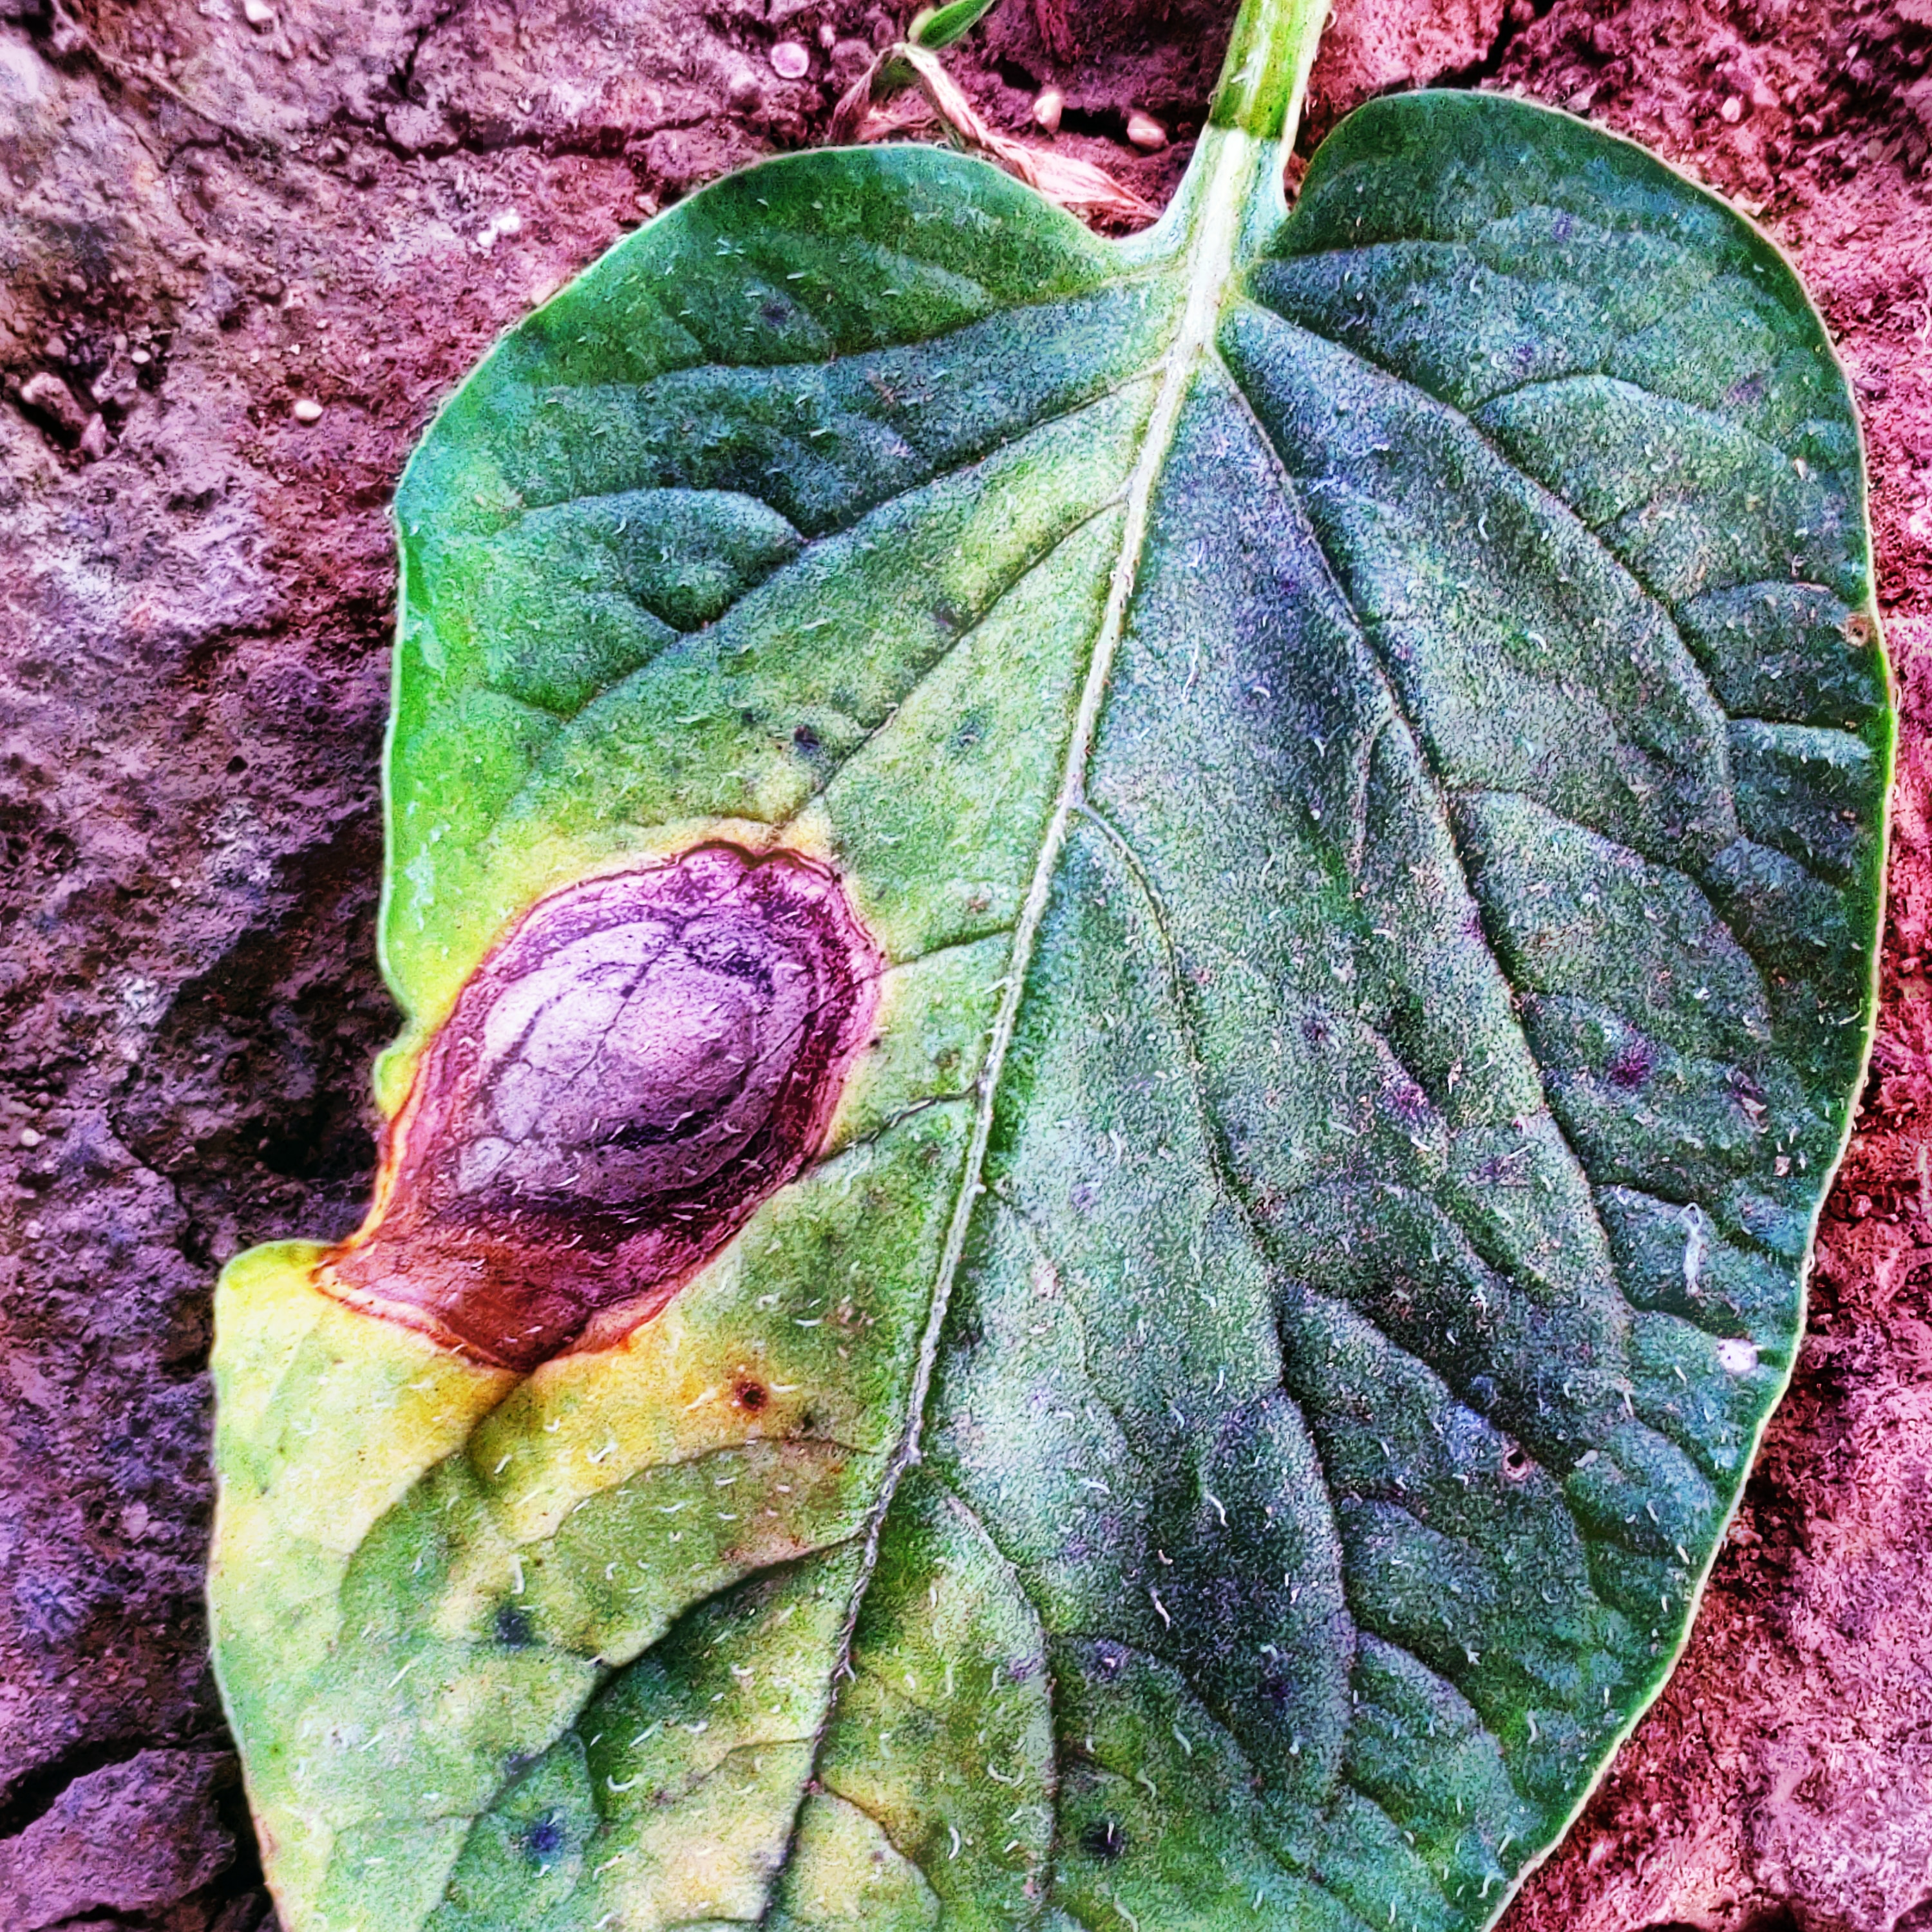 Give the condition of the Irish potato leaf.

late blight
